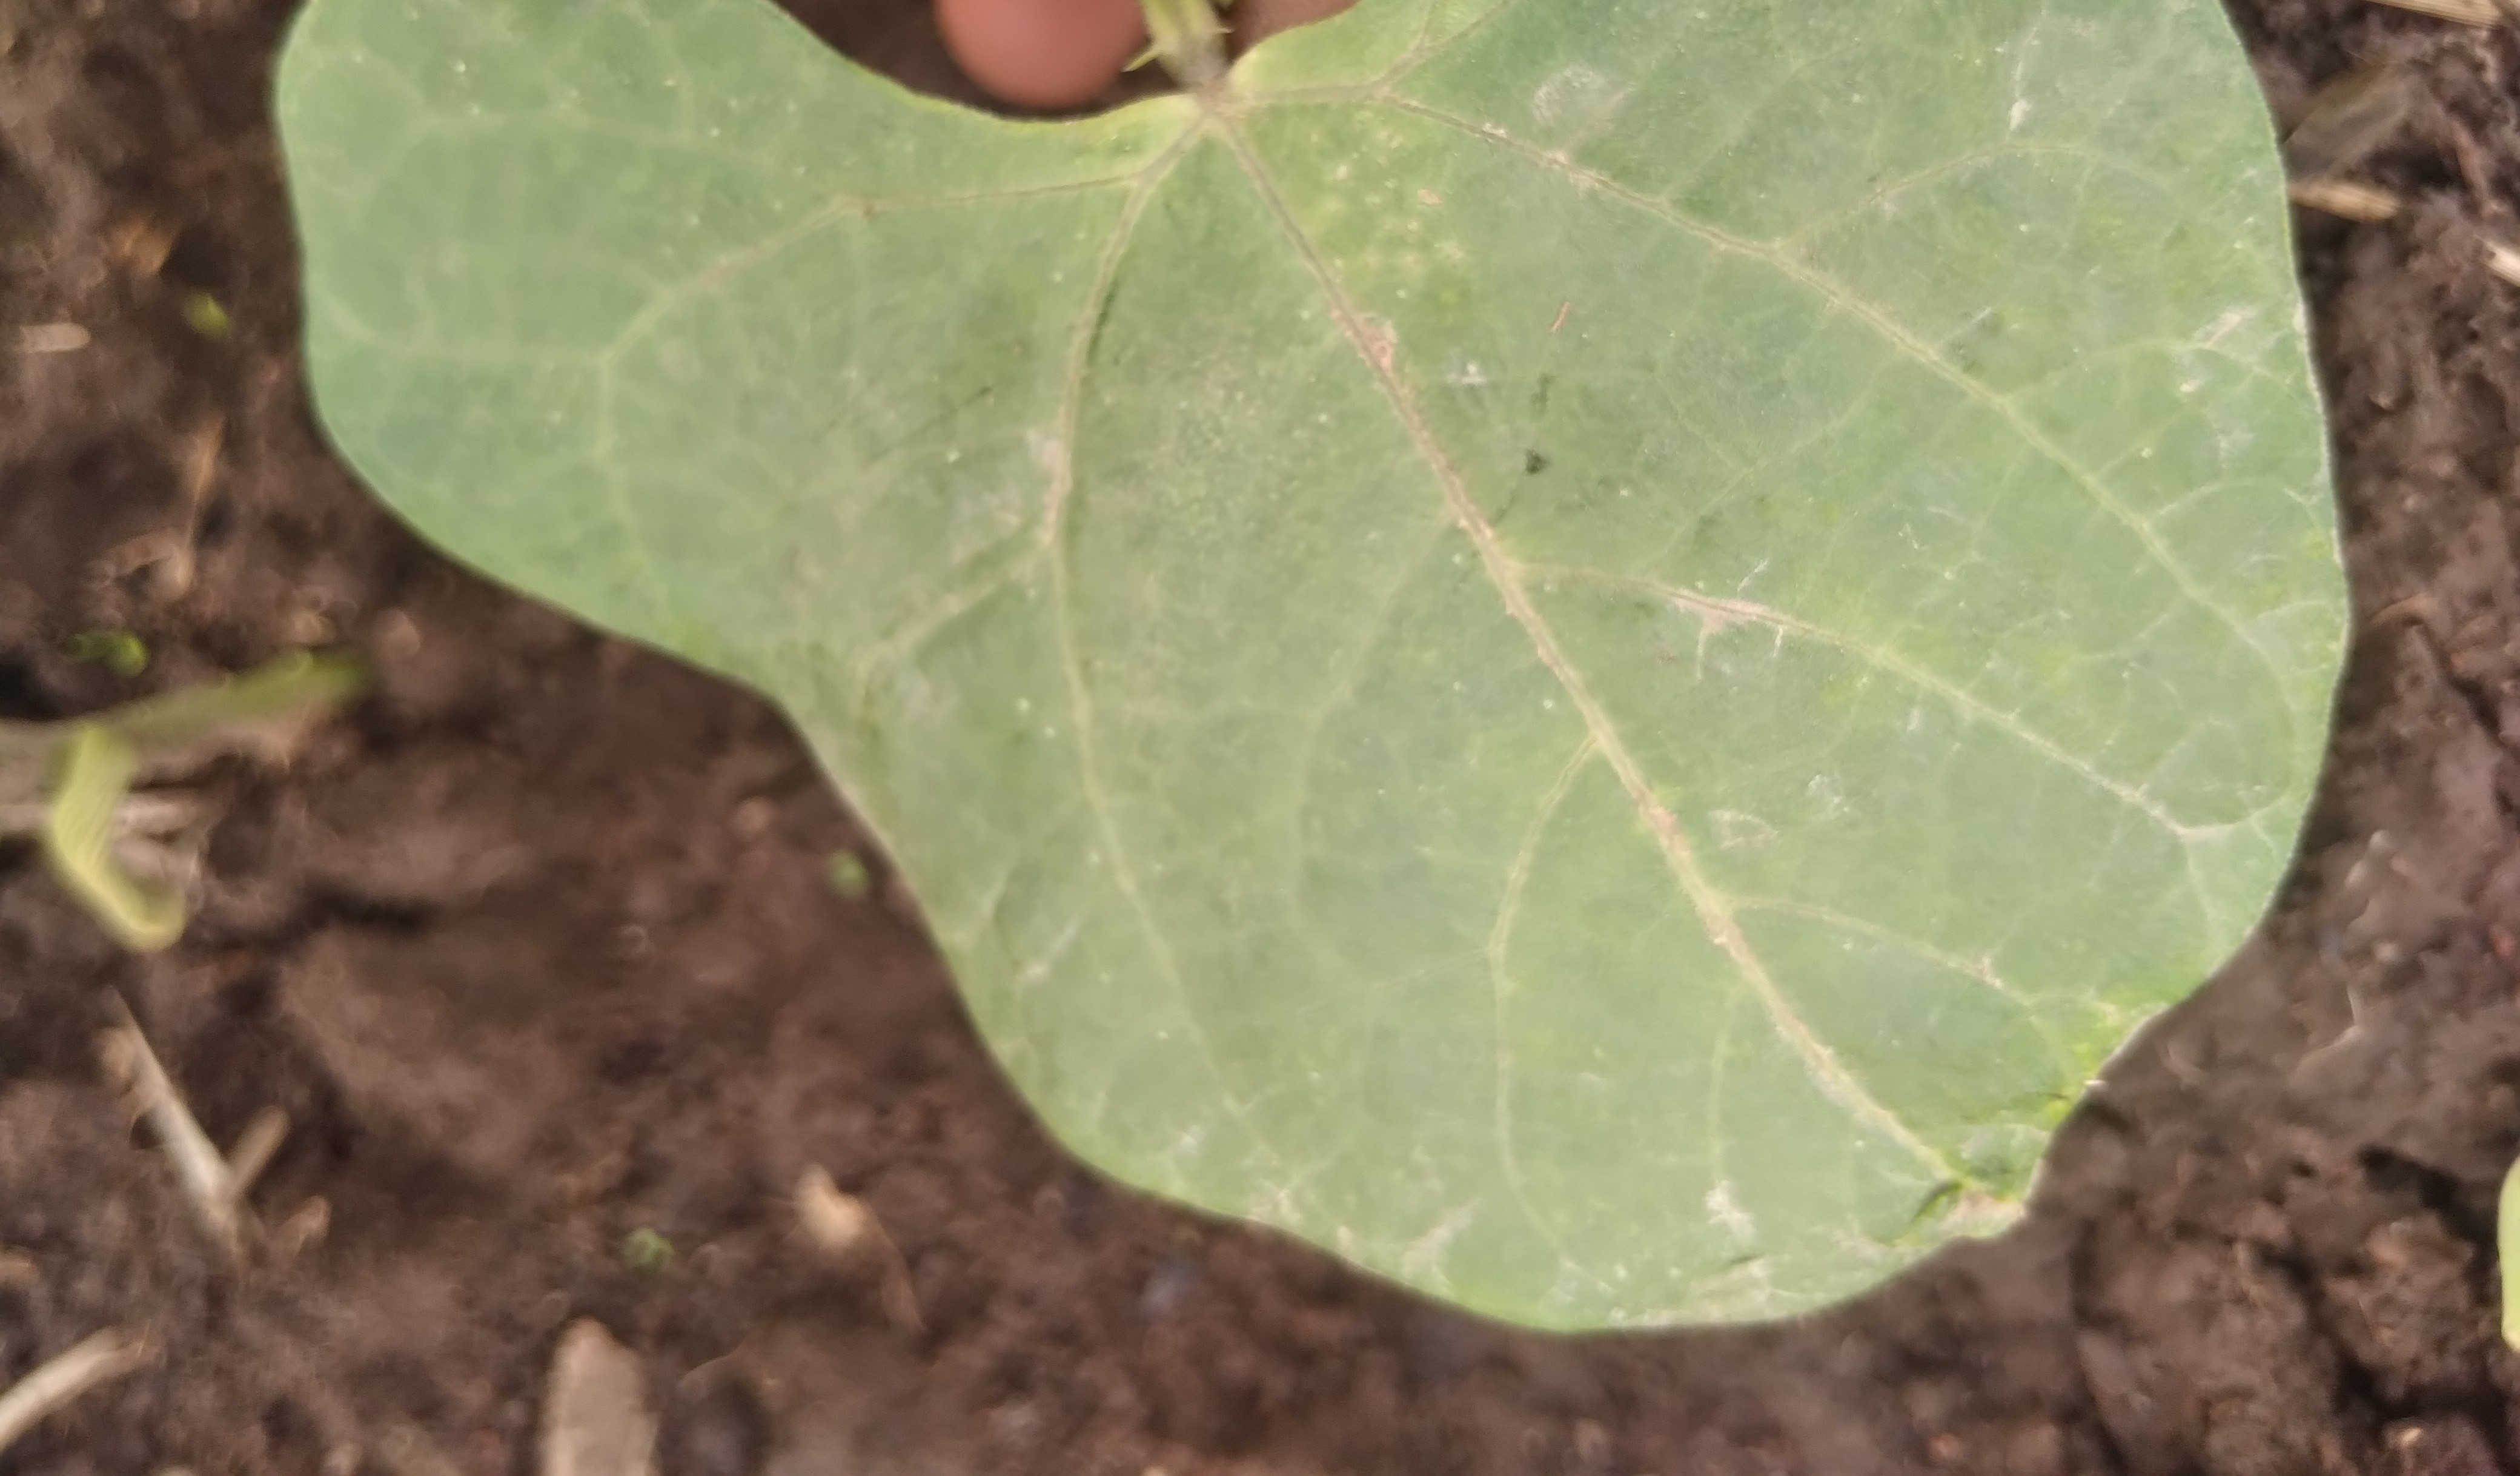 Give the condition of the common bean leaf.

healthy
